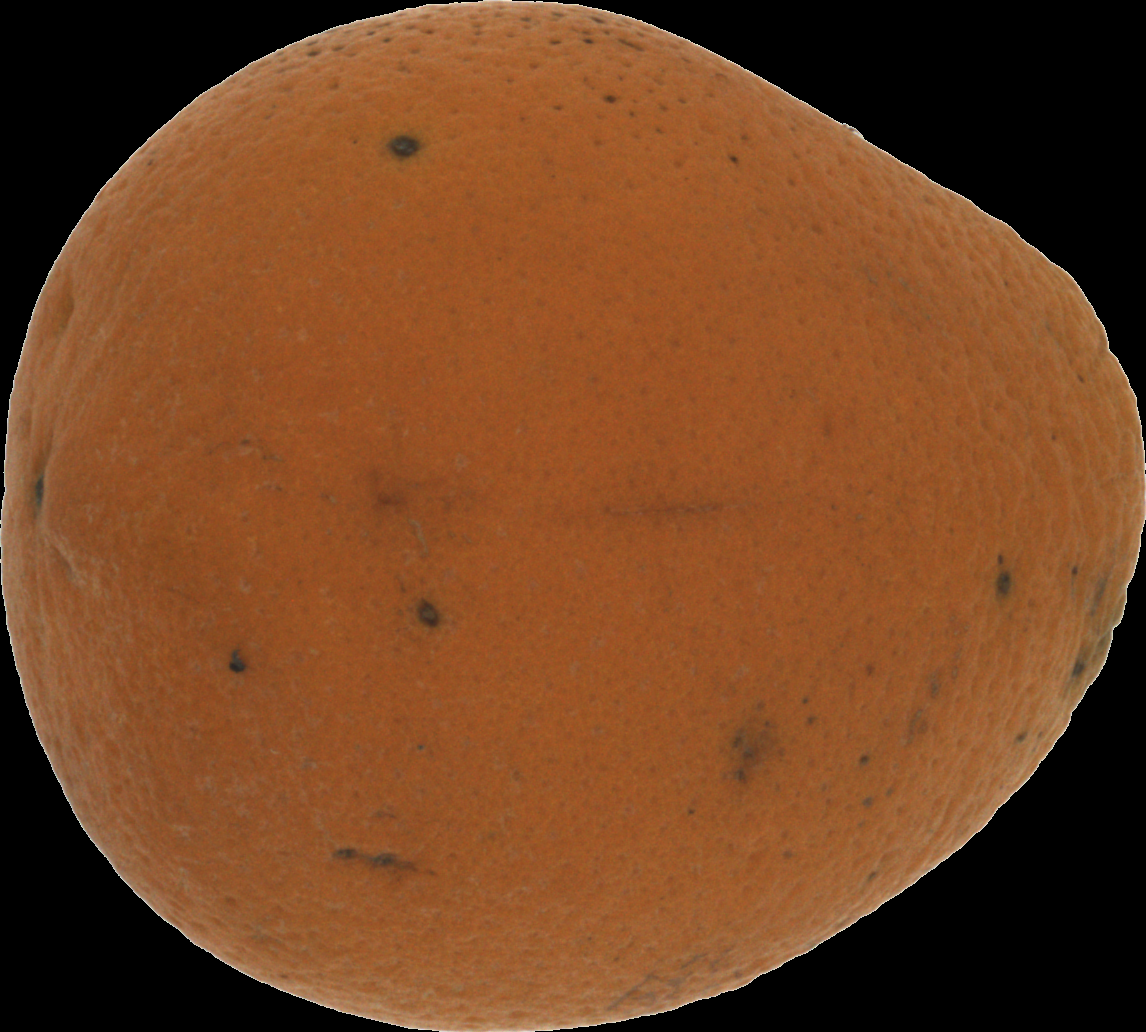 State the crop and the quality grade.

orange, bad
